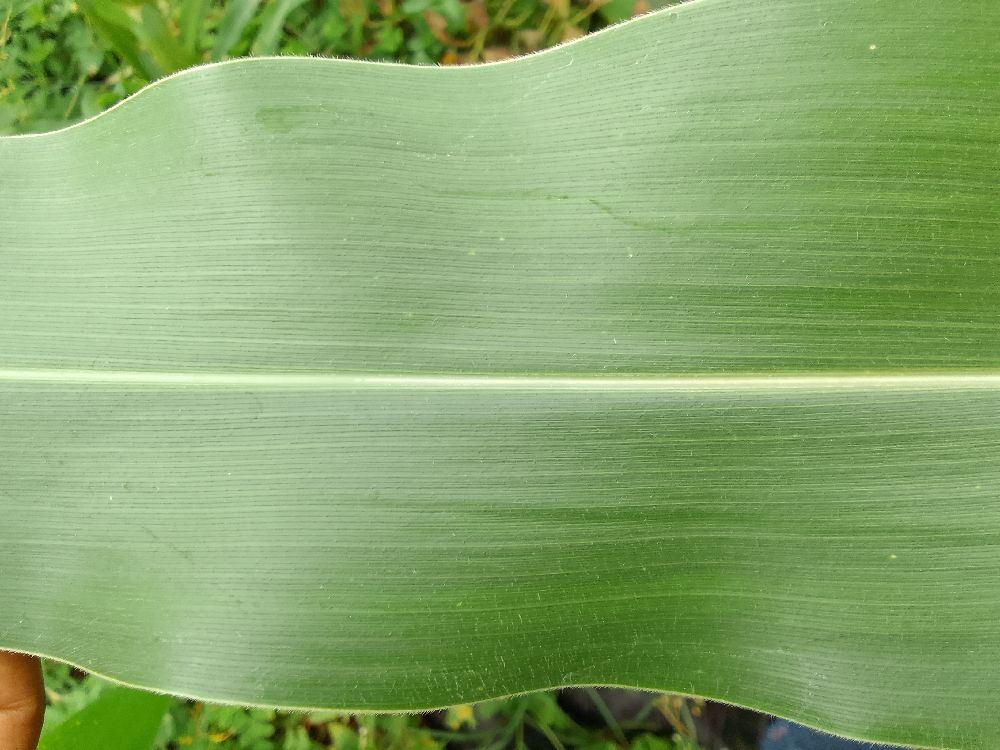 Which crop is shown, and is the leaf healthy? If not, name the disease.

maize, healthy
